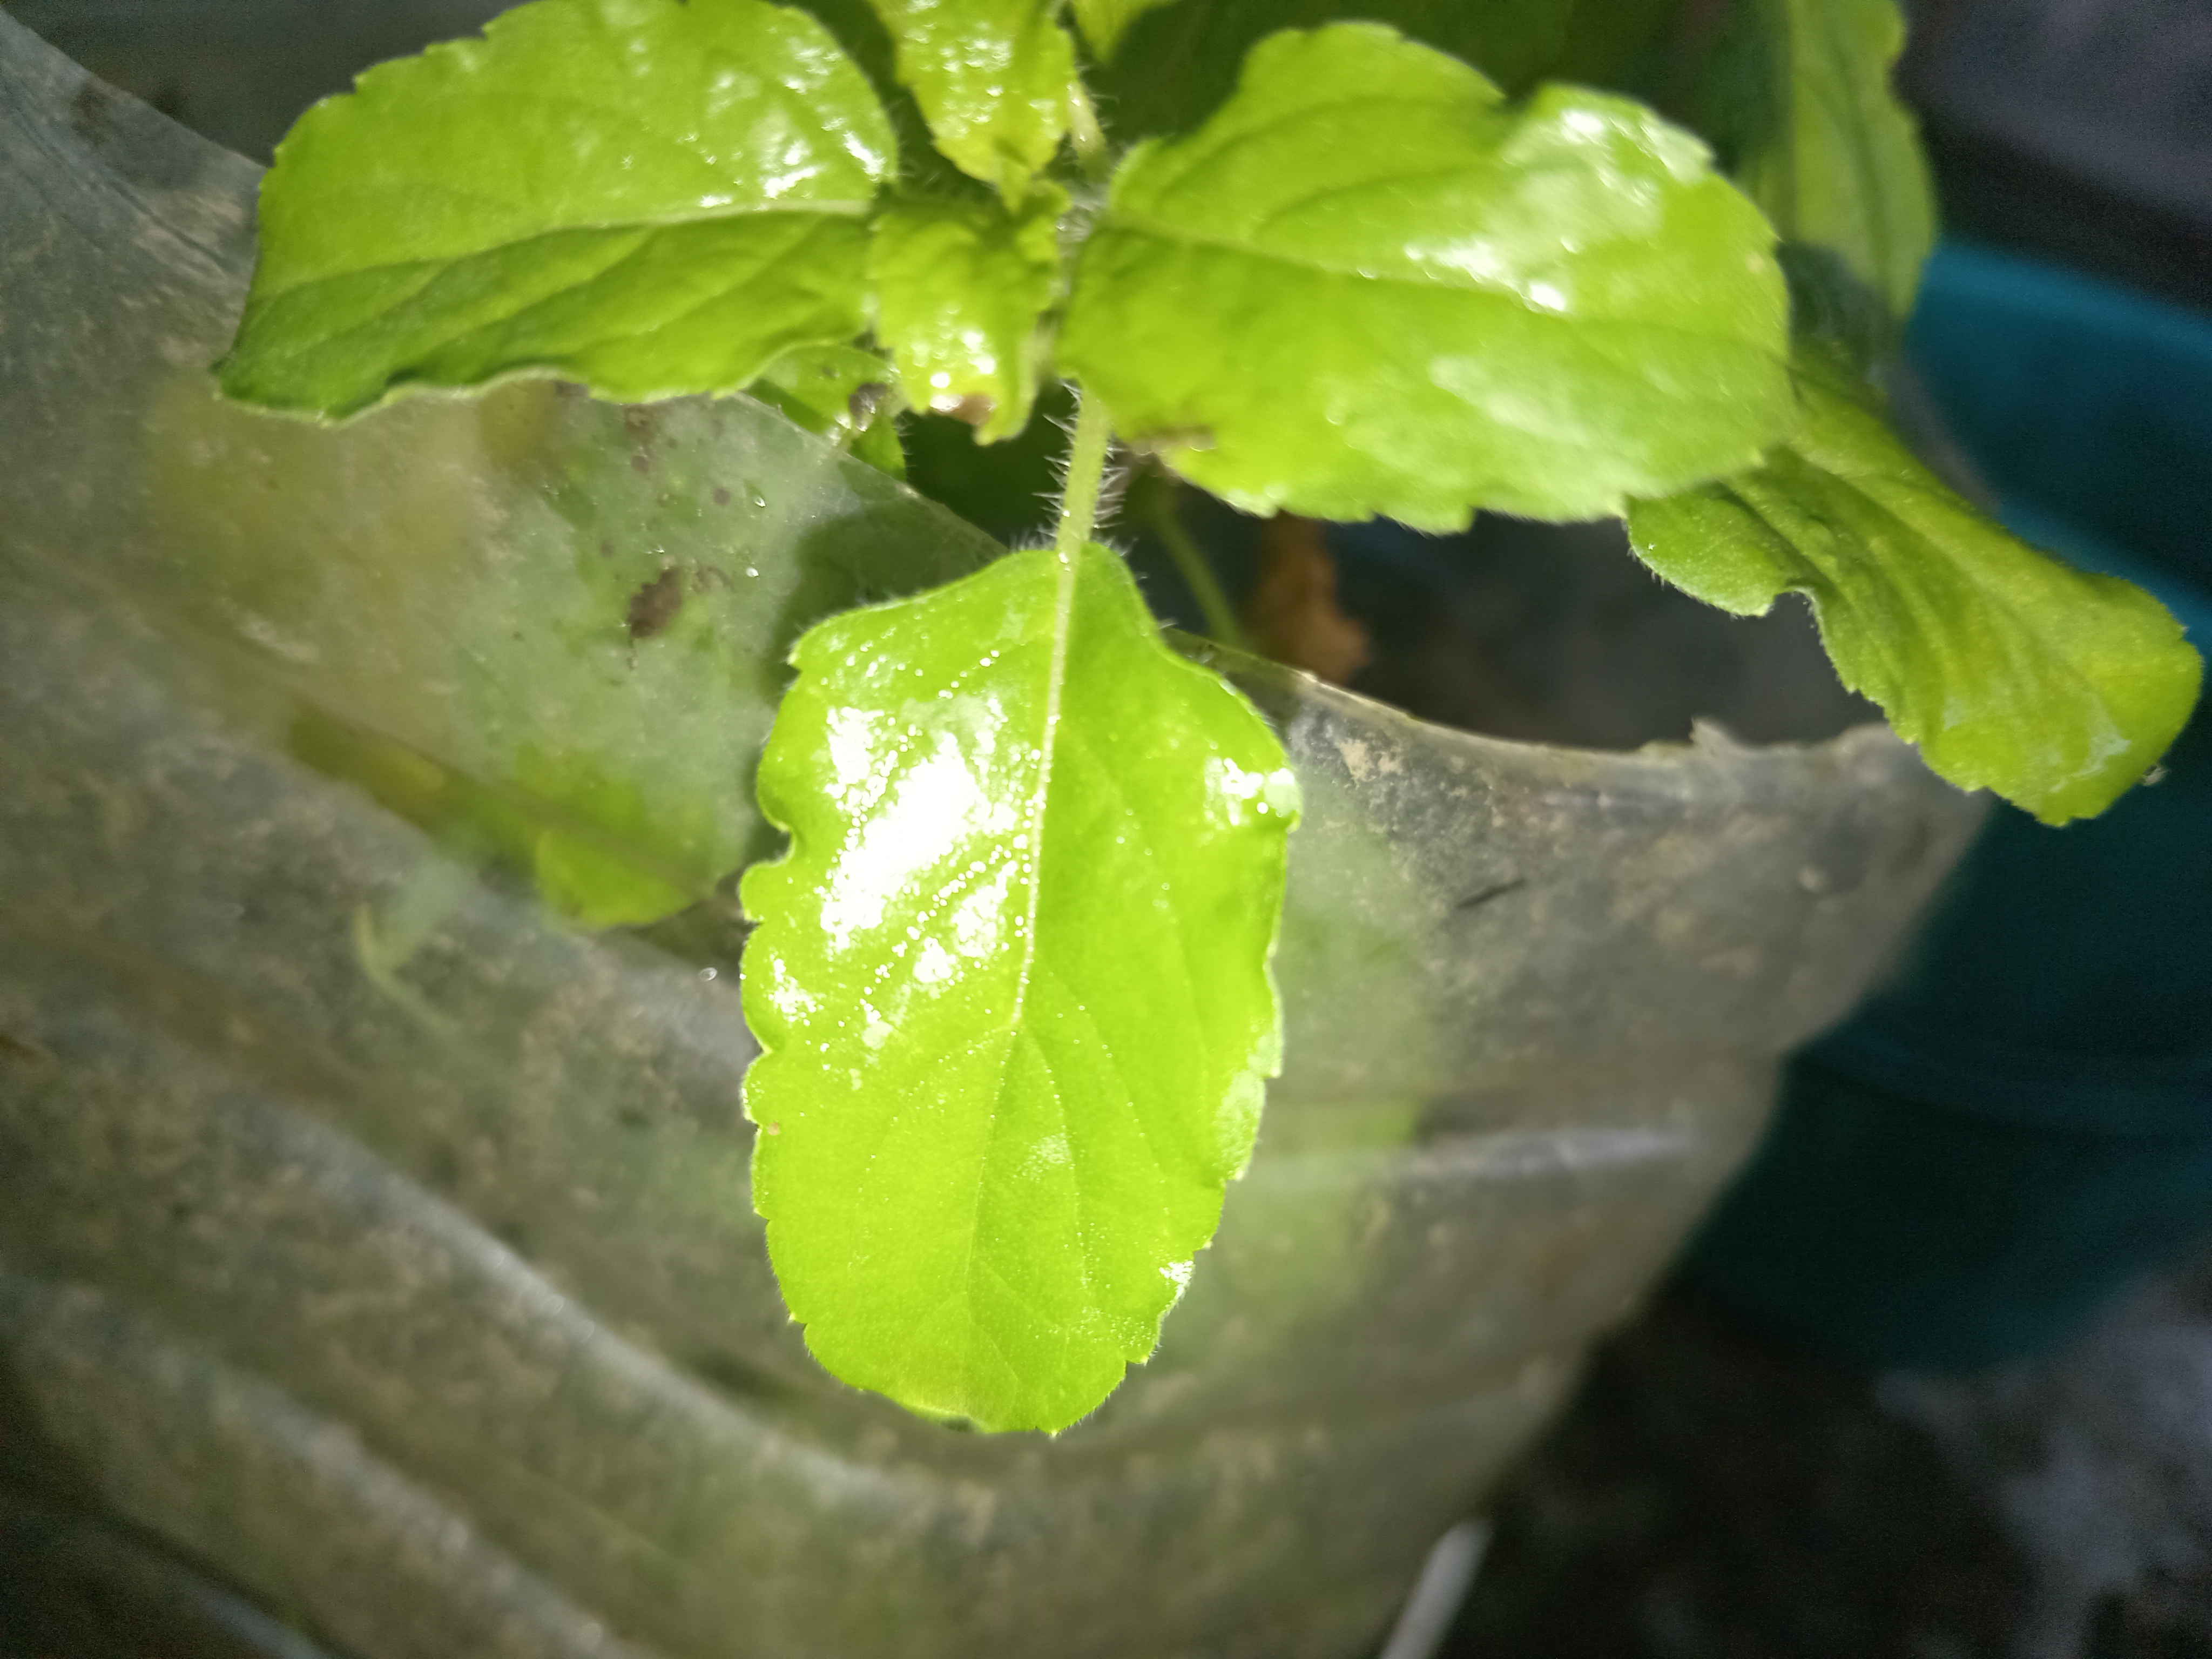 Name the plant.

tulshi
